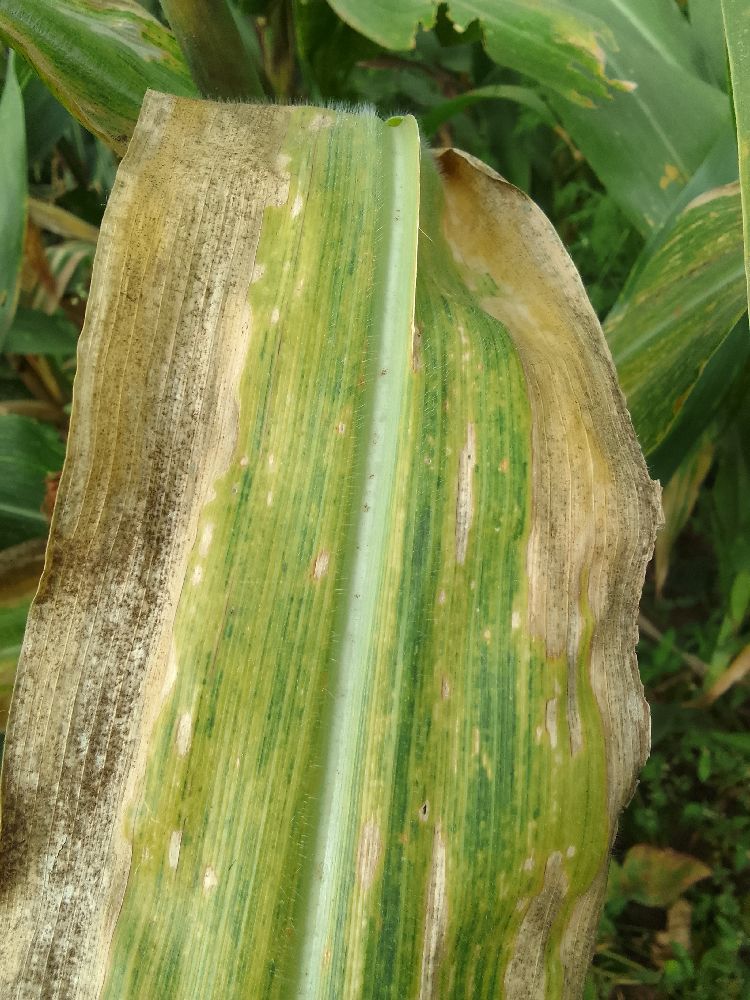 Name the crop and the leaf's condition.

maize, maize lethal necrosis
